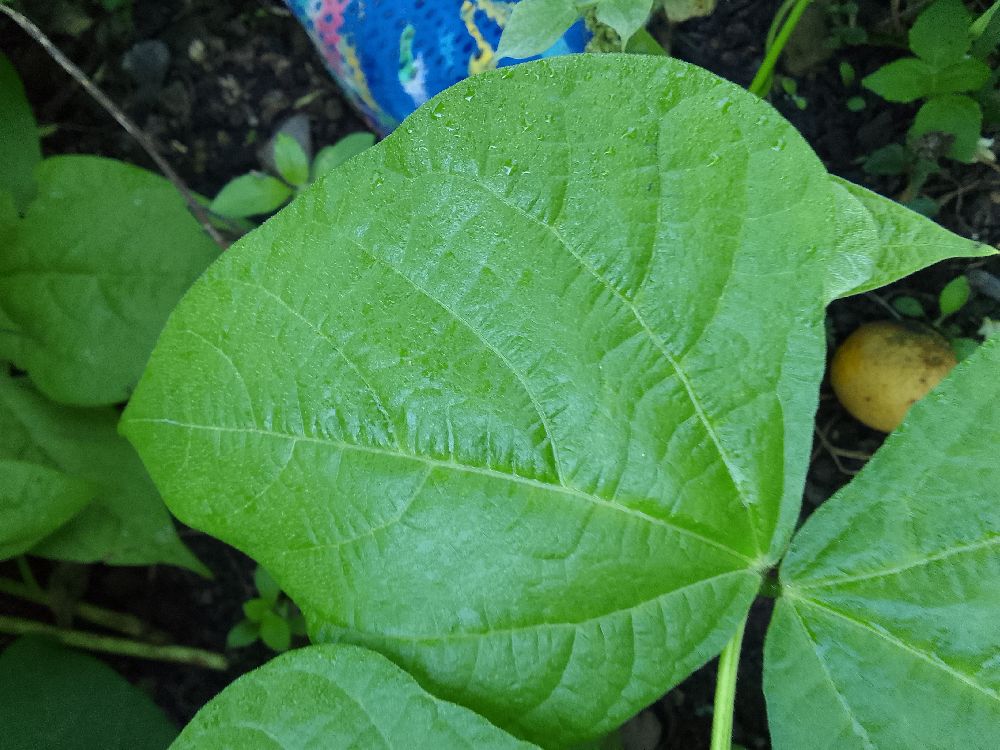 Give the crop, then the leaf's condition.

common bean, healthy
